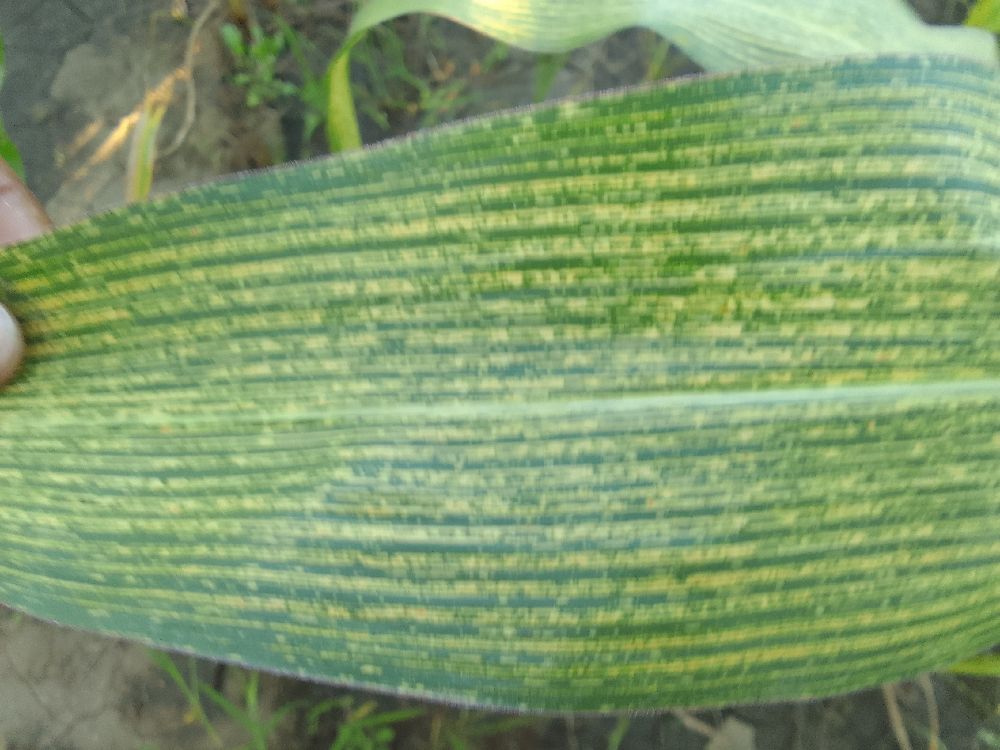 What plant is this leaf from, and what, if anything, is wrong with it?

maize, maize streak virus
